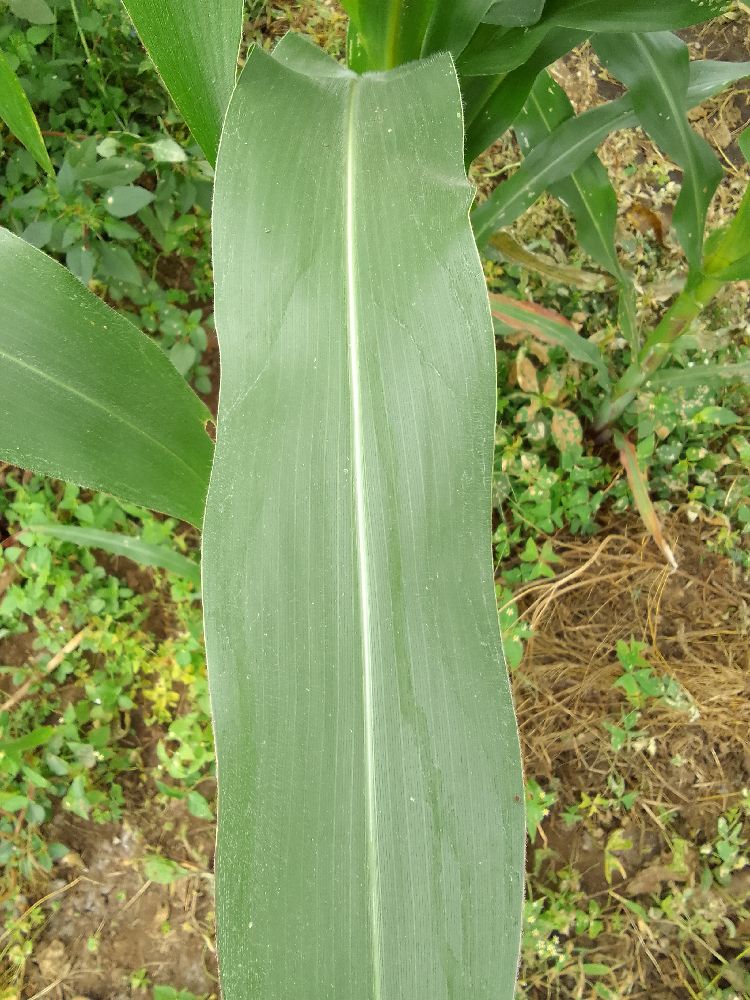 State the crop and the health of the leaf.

maize, healthy
